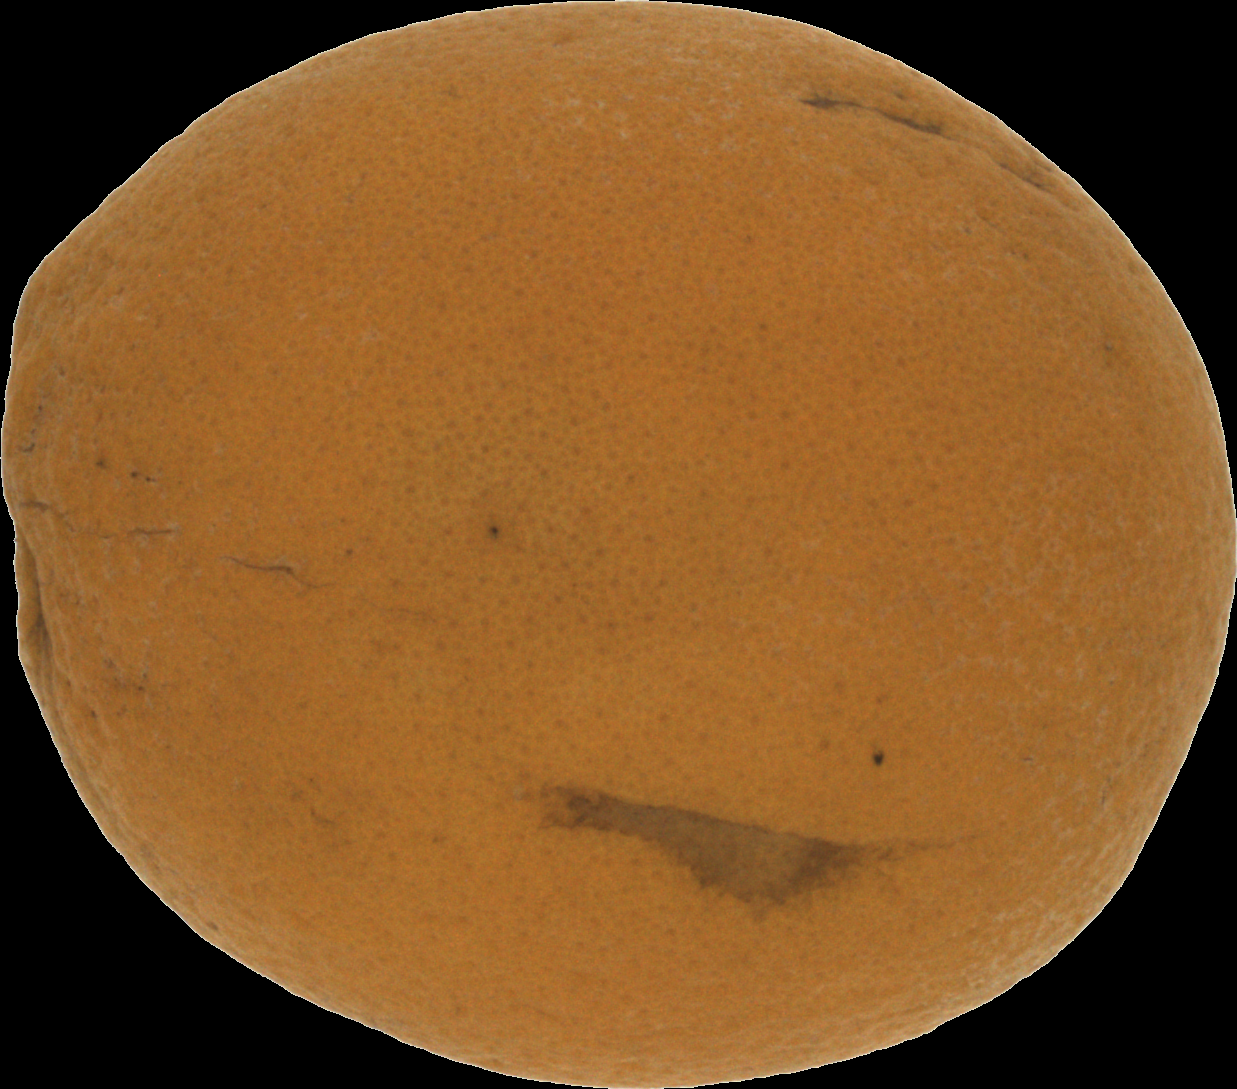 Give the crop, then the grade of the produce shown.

orange, bad
